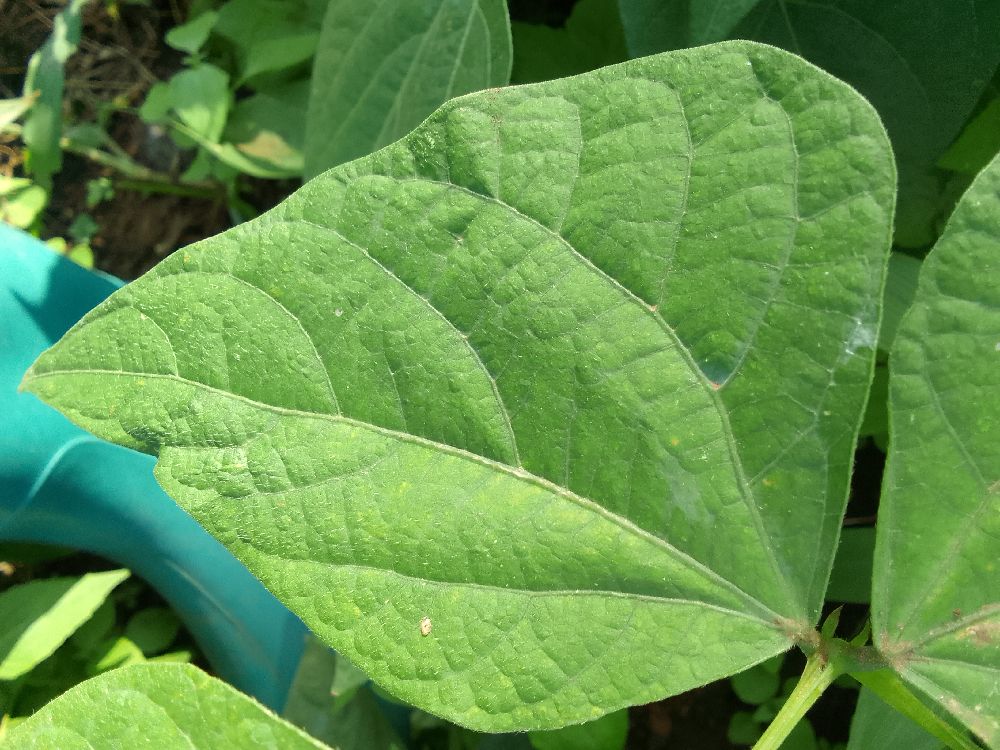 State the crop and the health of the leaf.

common bean, healthy
